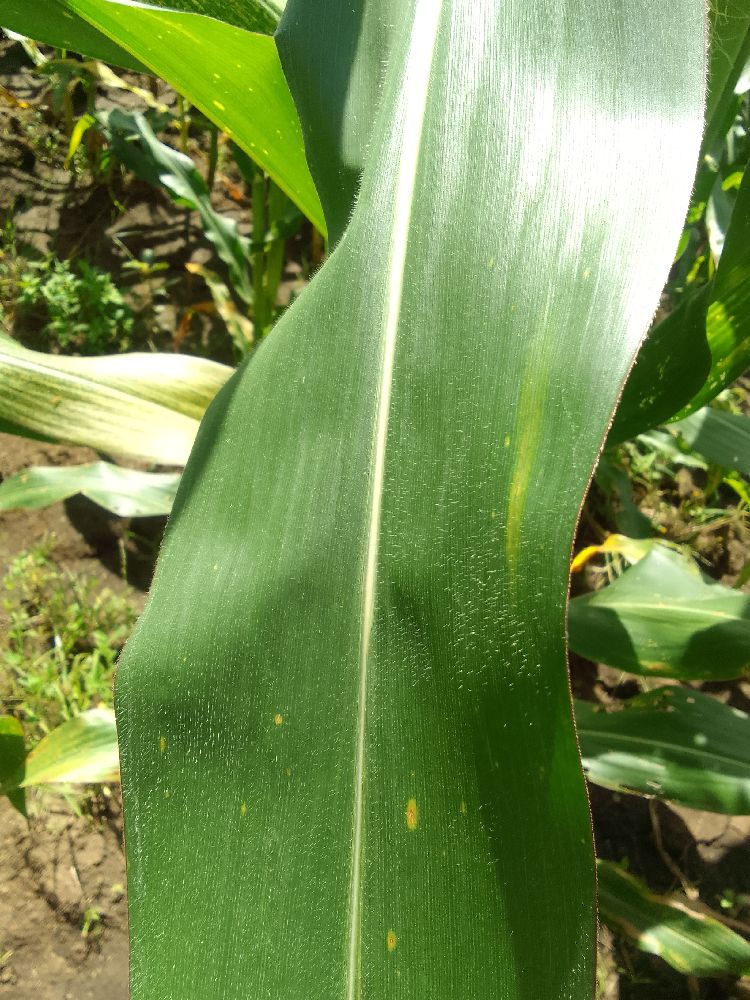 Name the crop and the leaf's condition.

maize, healthy
